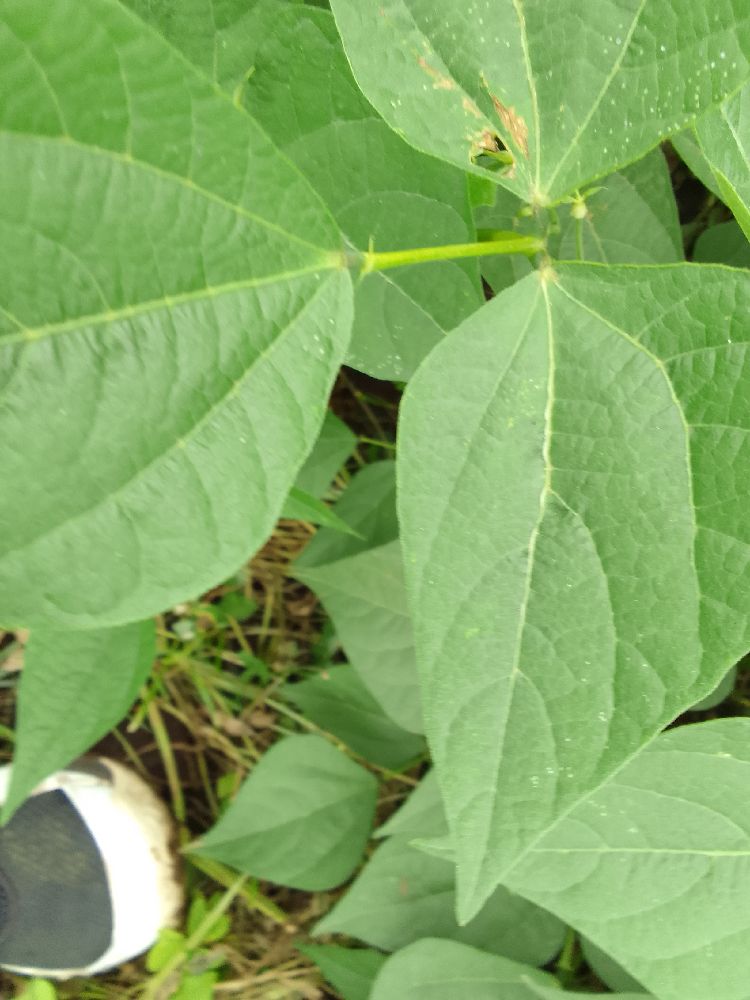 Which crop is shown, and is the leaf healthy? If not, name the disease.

common bean, healthy
